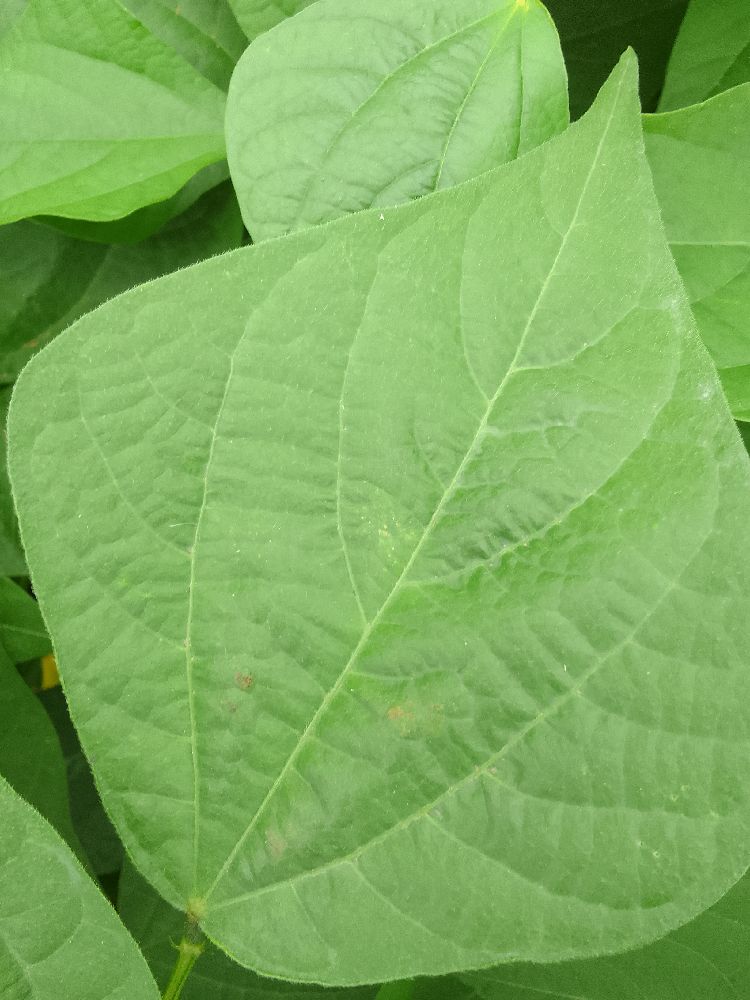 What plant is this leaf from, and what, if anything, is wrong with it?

common bean, healthy
